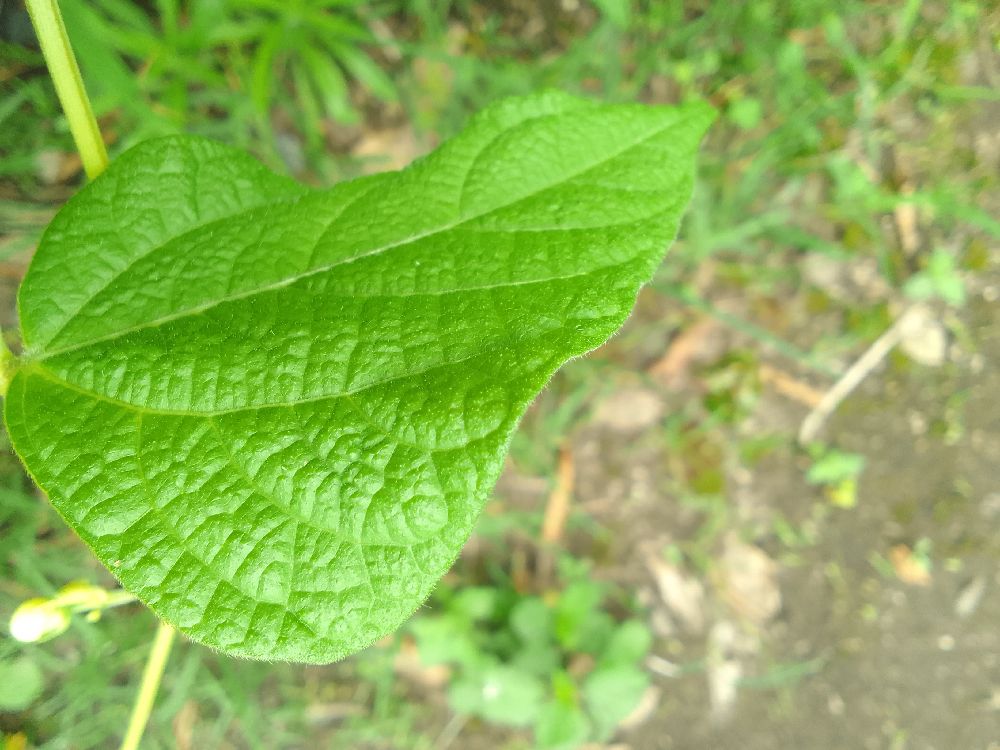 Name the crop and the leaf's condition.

common bean, healthy
